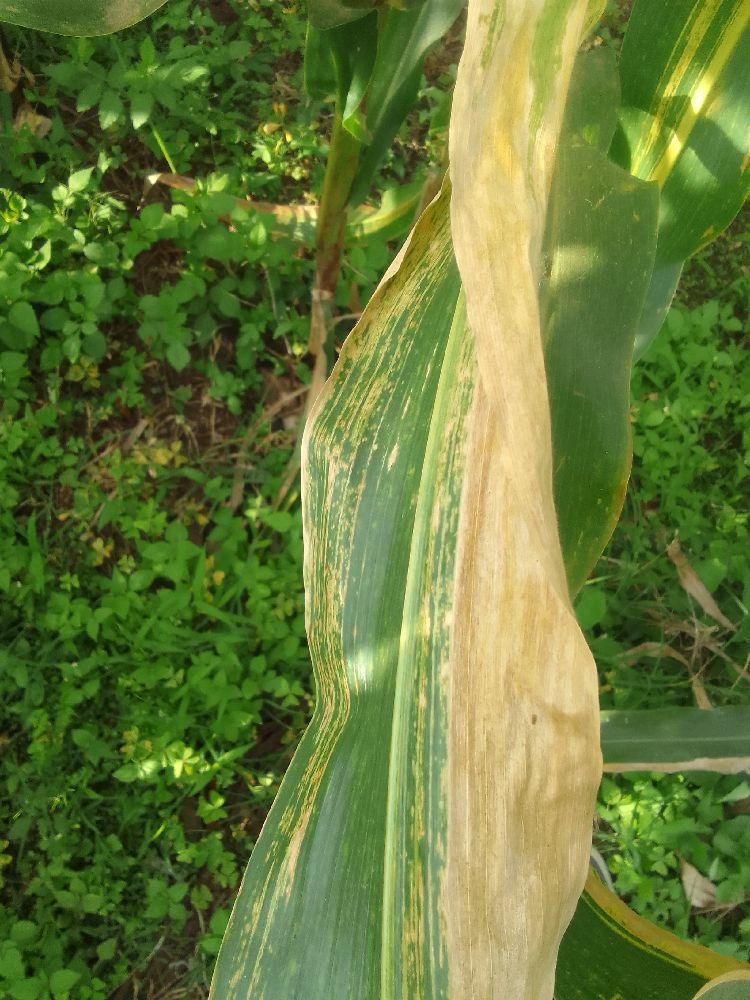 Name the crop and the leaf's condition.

maize, maize lethal necrosis
